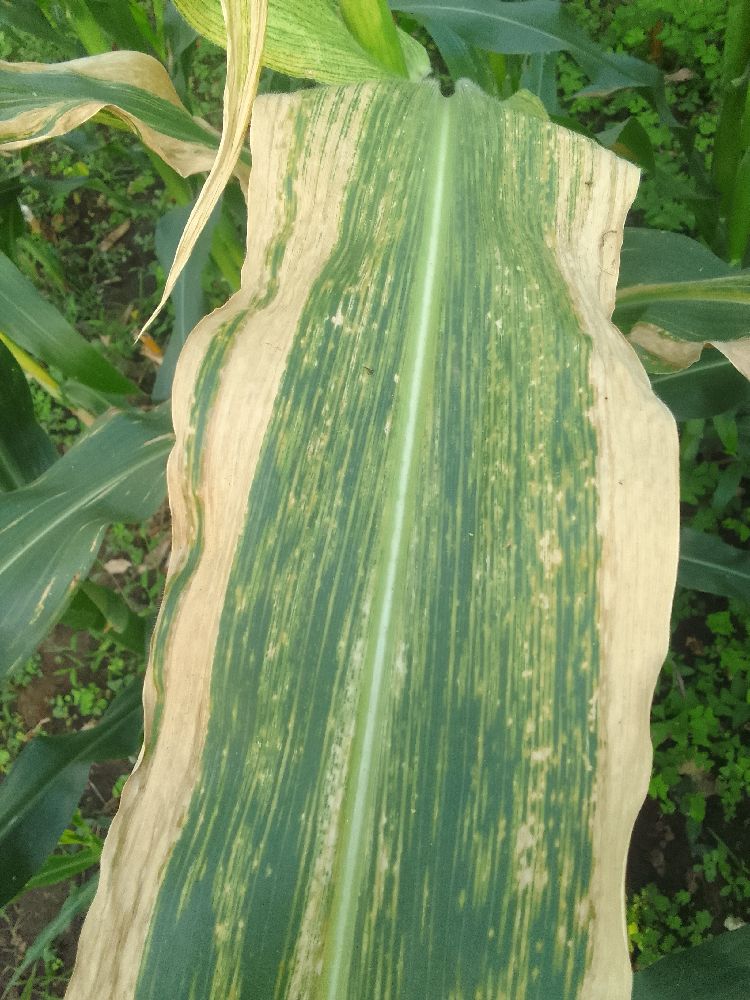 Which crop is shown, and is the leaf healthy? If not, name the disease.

maize, maize lethal necrosis
